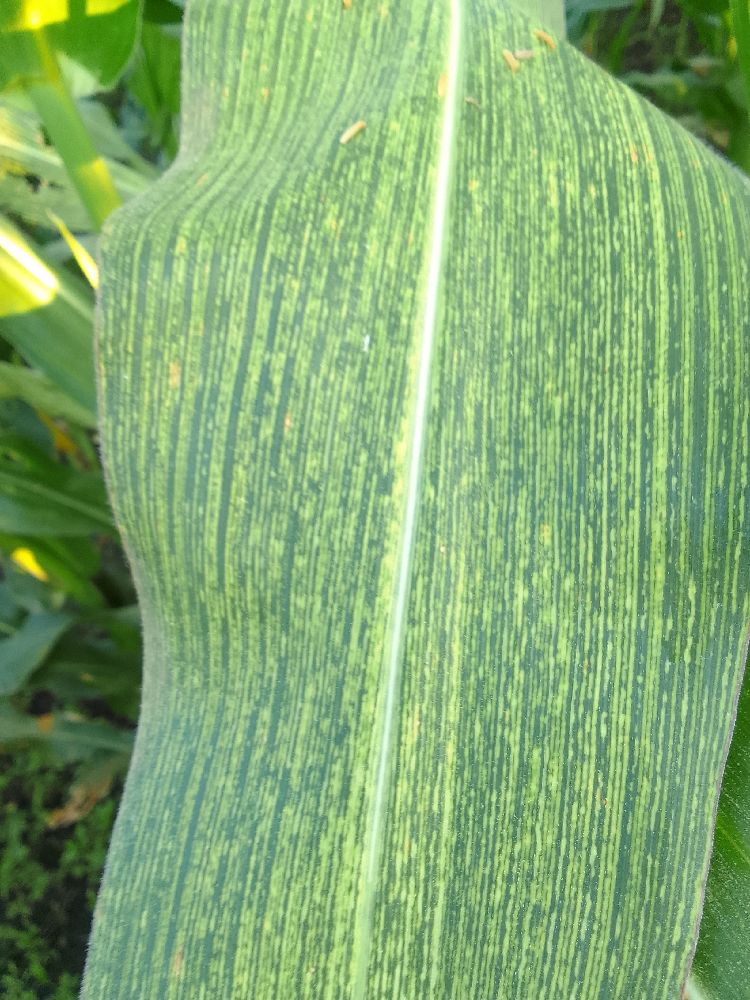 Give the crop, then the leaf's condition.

maize, maize streak virus
